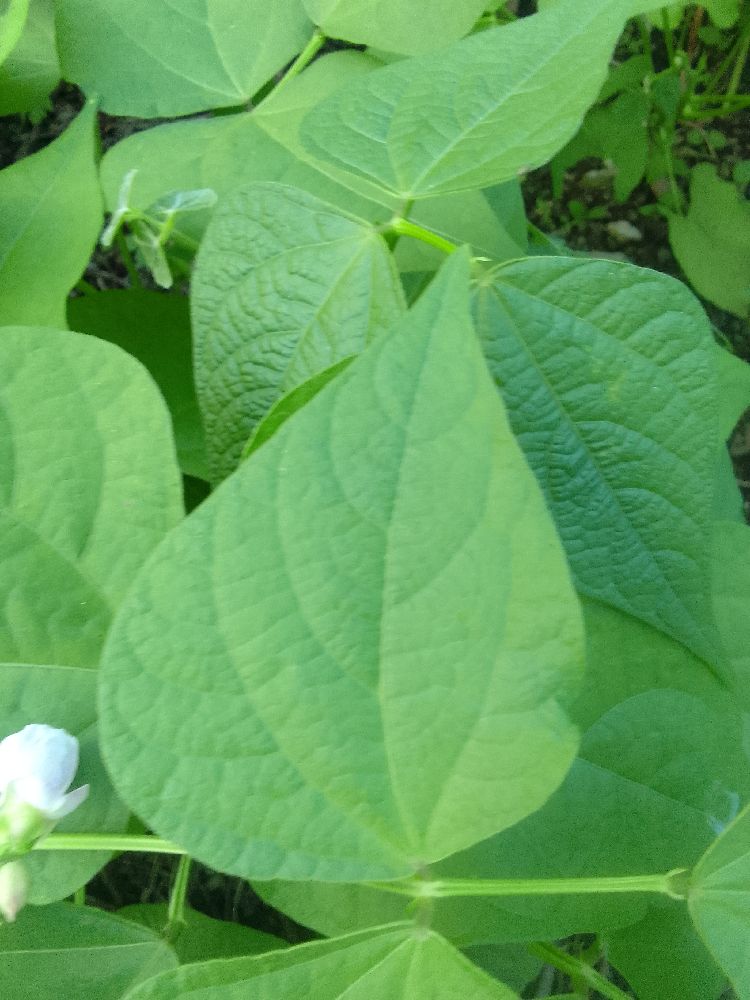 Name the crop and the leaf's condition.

common bean, healthy
